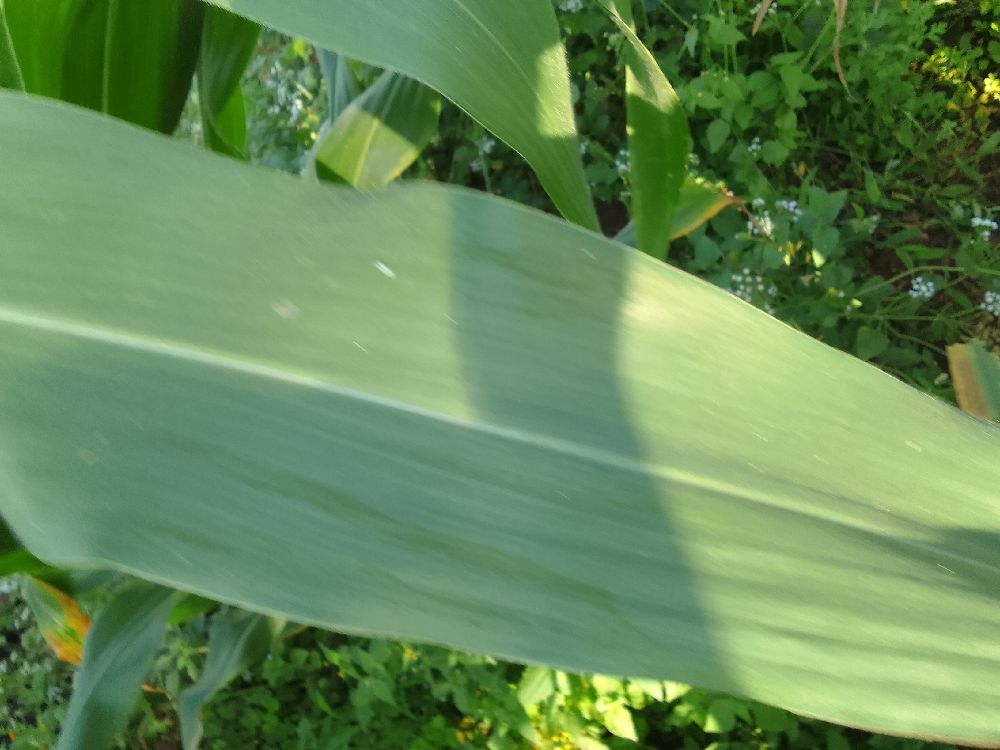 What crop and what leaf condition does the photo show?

maize, healthy
